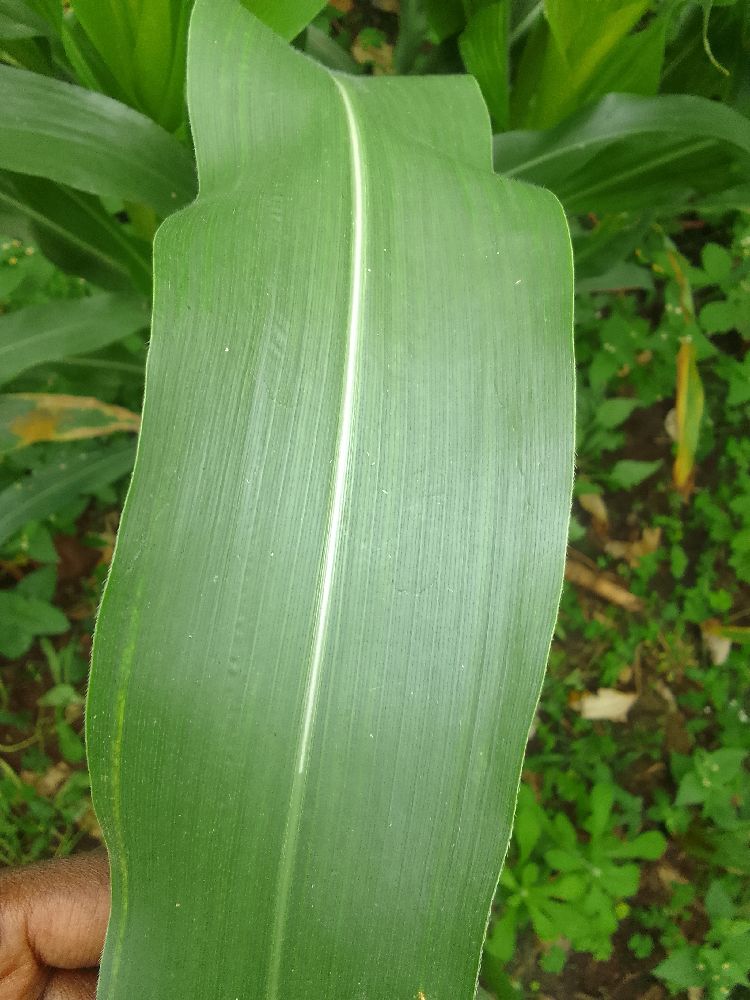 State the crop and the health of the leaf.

maize, healthy
